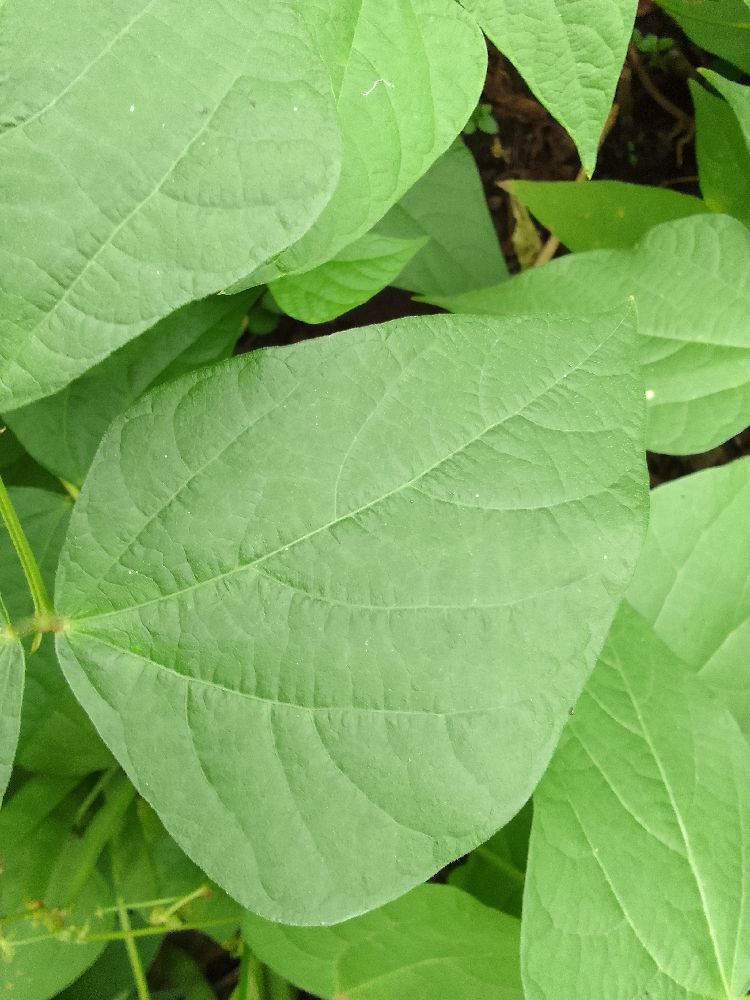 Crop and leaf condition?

common bean, healthy
